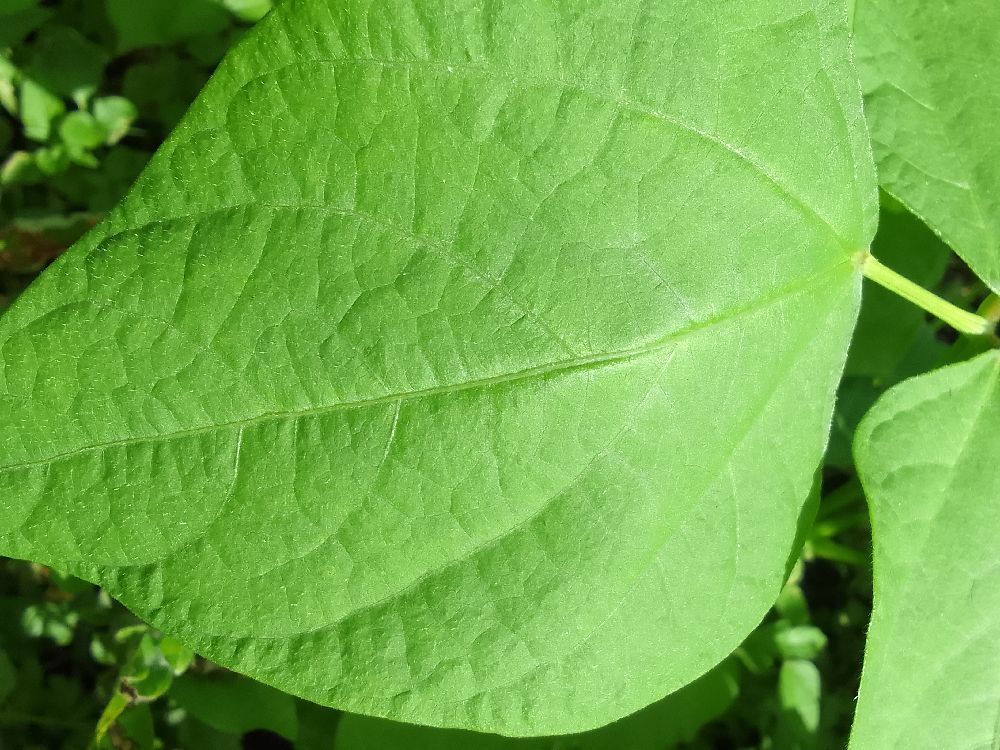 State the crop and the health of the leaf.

common bean, healthy
